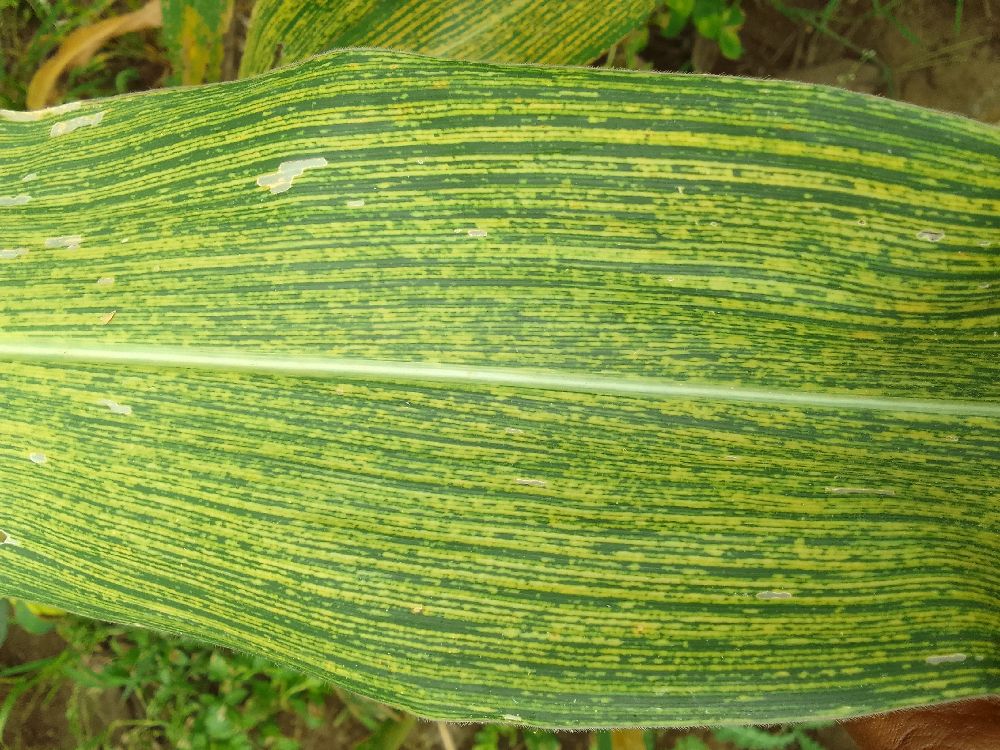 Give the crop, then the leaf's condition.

maize, maize streak virus
